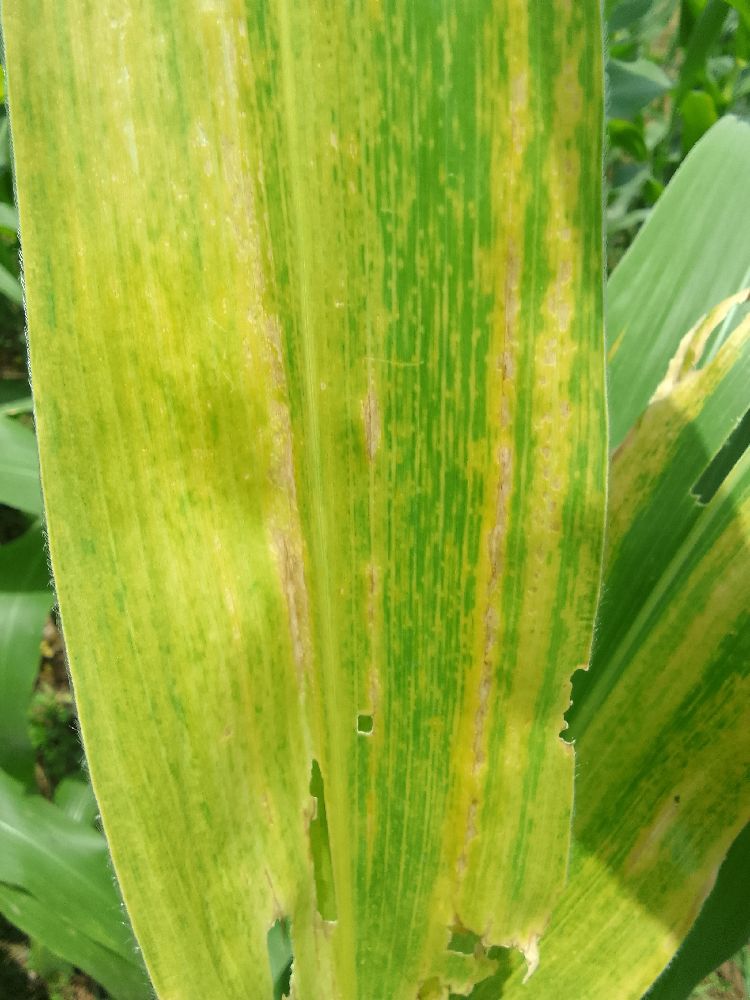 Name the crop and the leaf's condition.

maize, maize lethal necrosis
